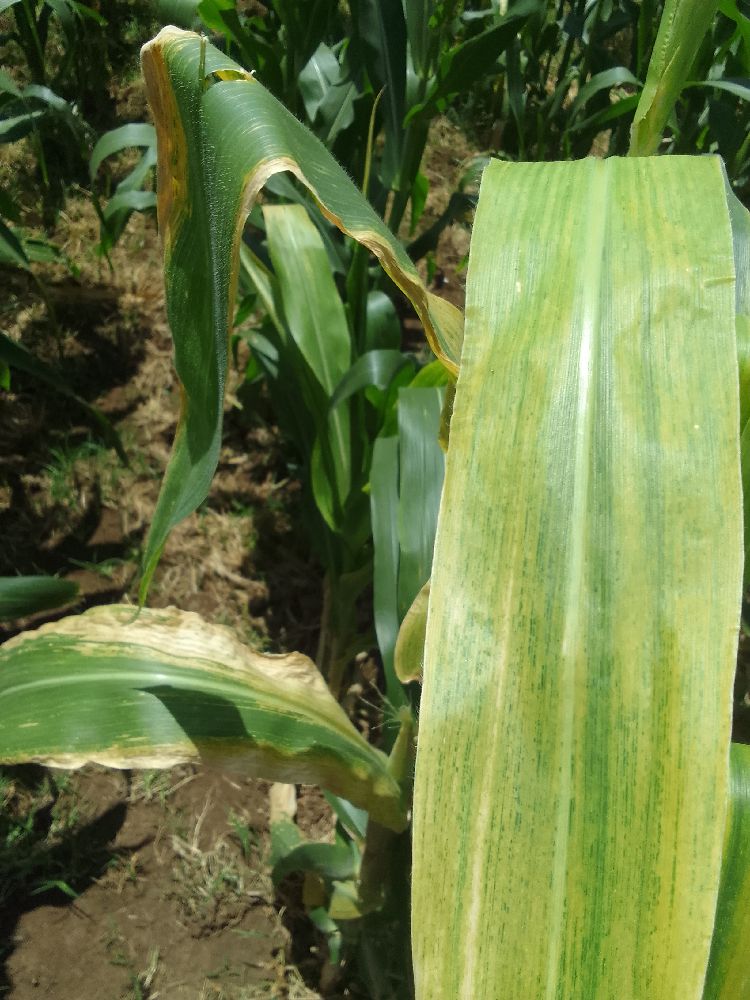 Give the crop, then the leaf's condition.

maize, maize lethal necrosis
